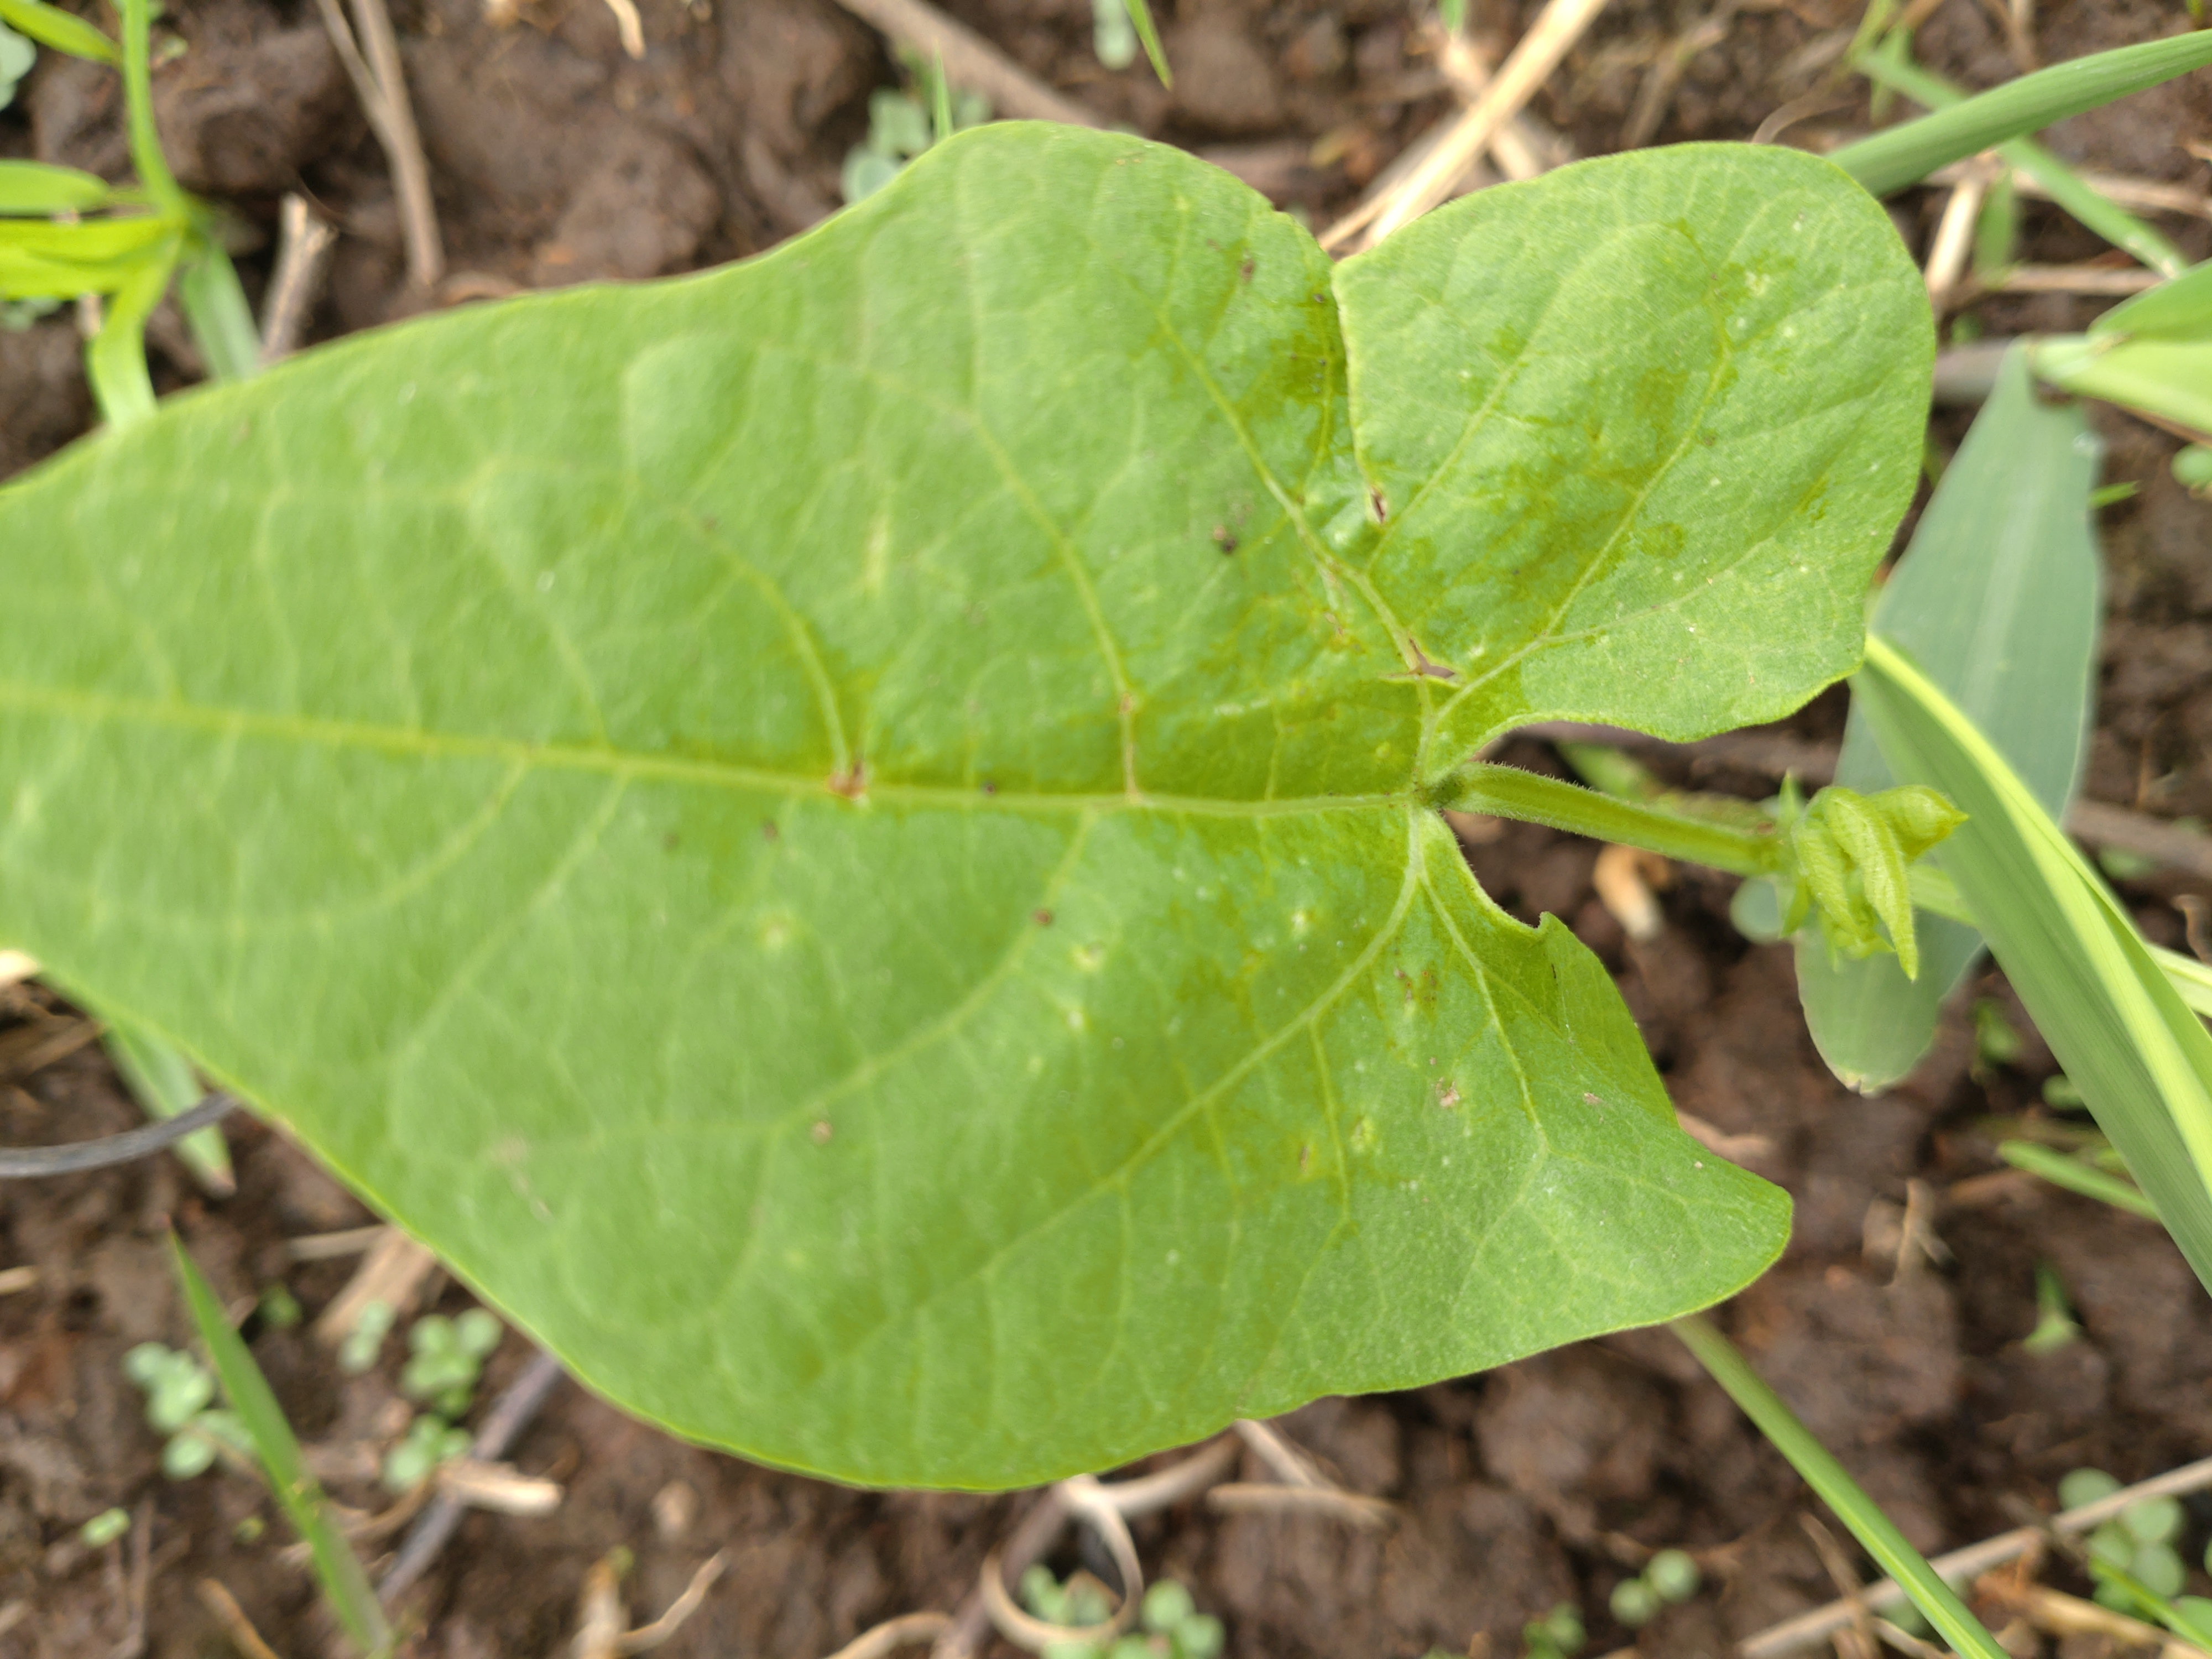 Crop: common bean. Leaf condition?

healthy
